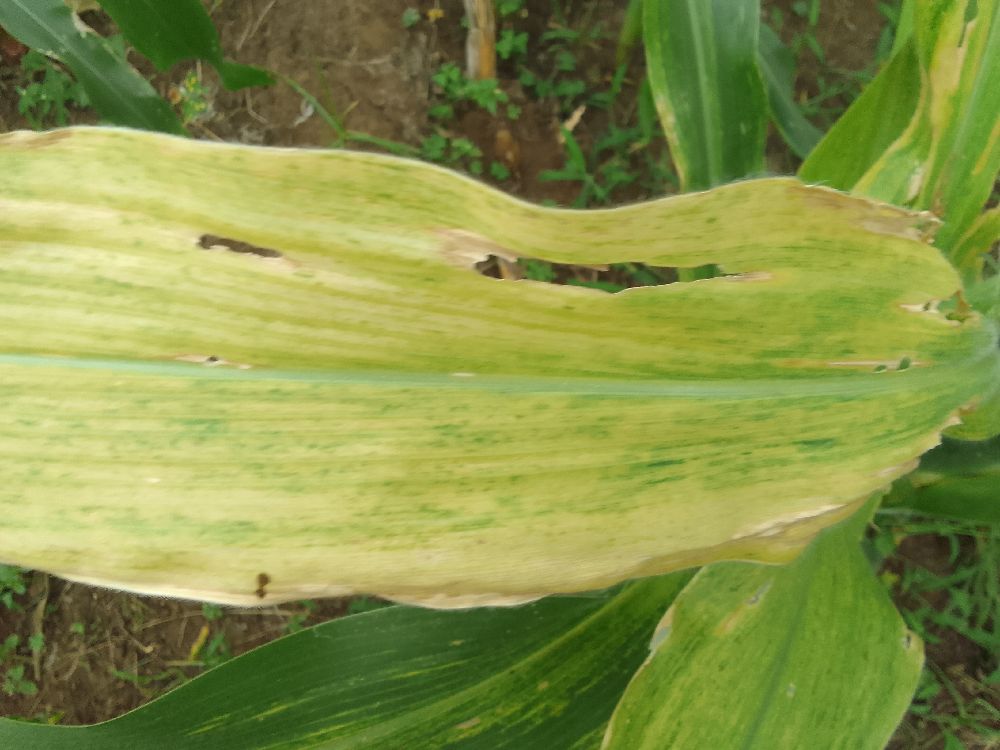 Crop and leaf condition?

maize, maize lethal necrosis
